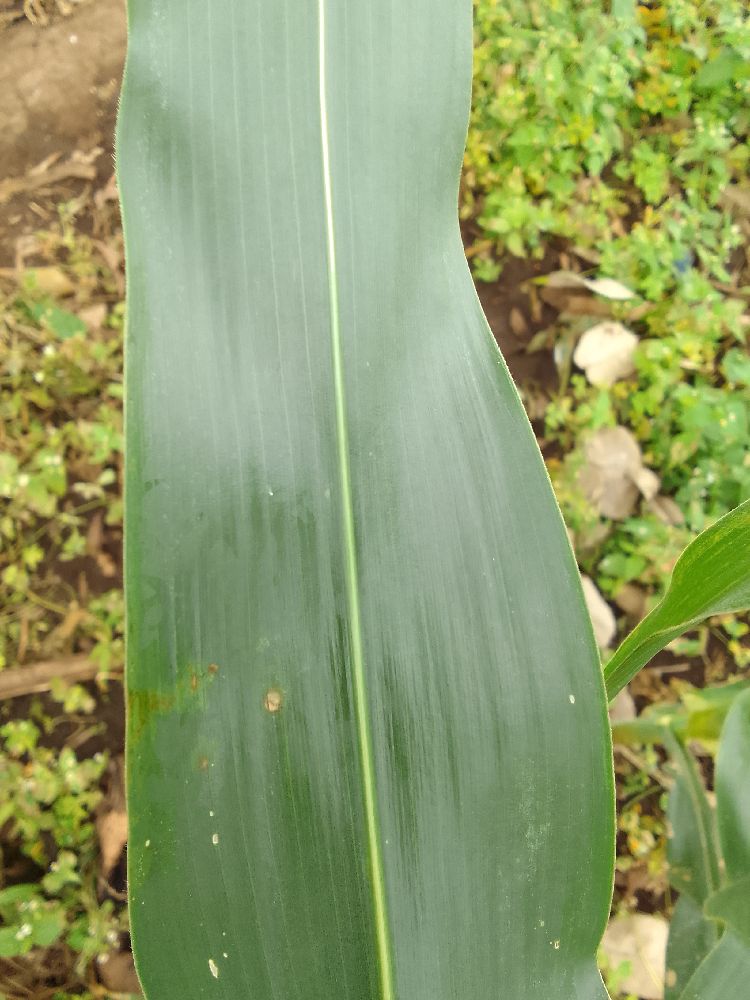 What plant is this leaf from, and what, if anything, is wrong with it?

maize, healthy
